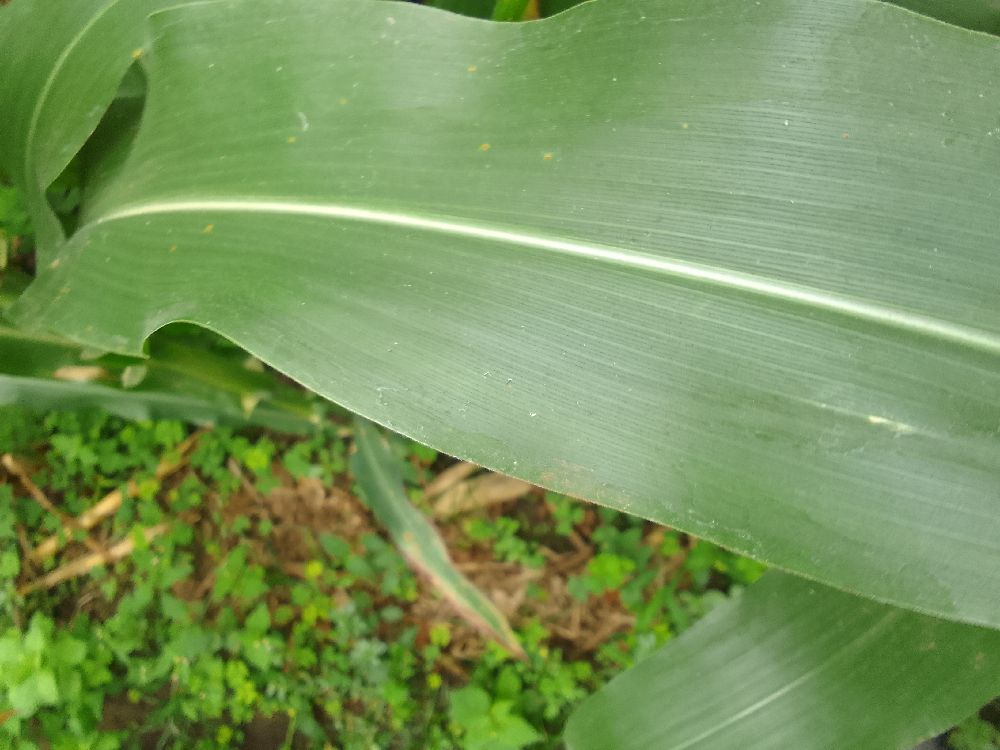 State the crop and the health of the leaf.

maize, healthy
